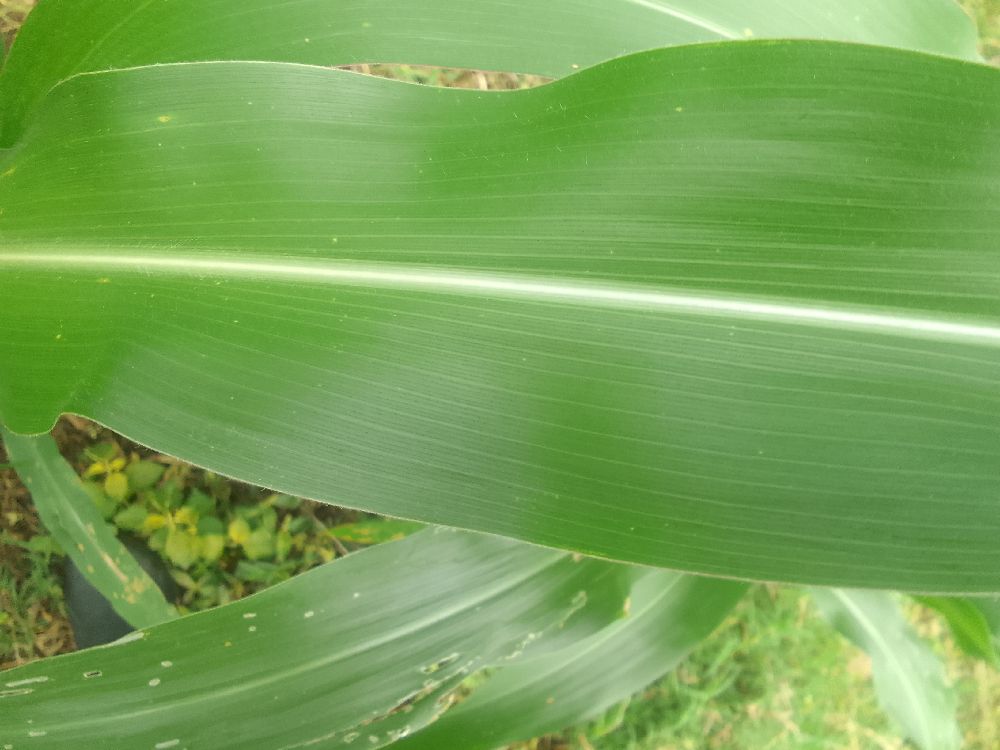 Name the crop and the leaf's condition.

maize, healthy
